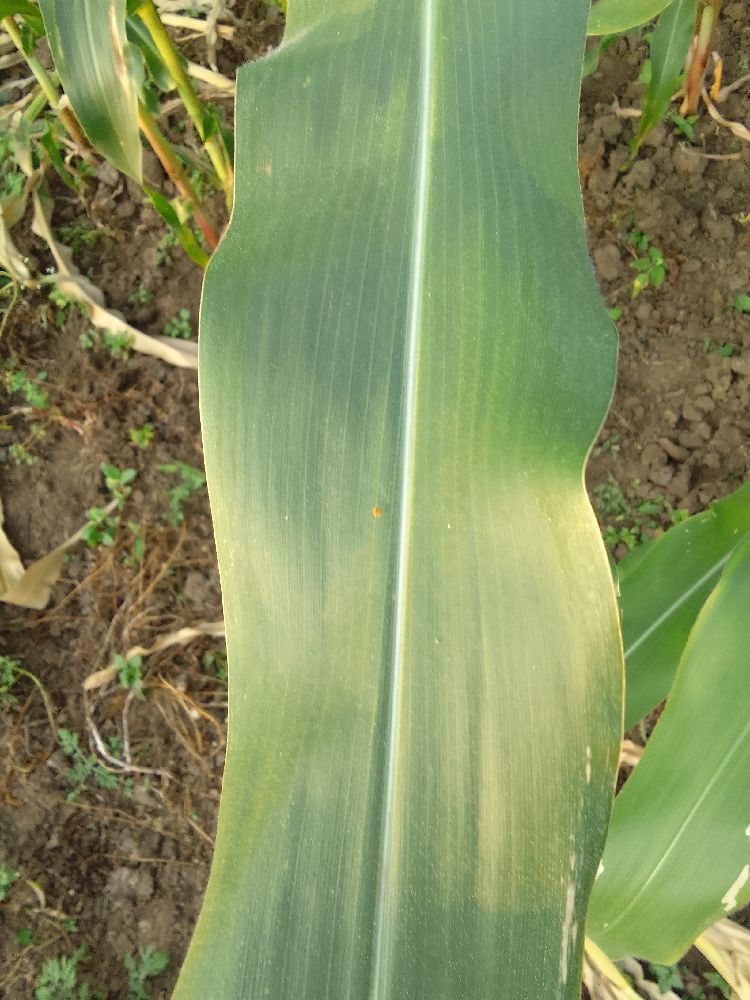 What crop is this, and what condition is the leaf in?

maize, healthy
